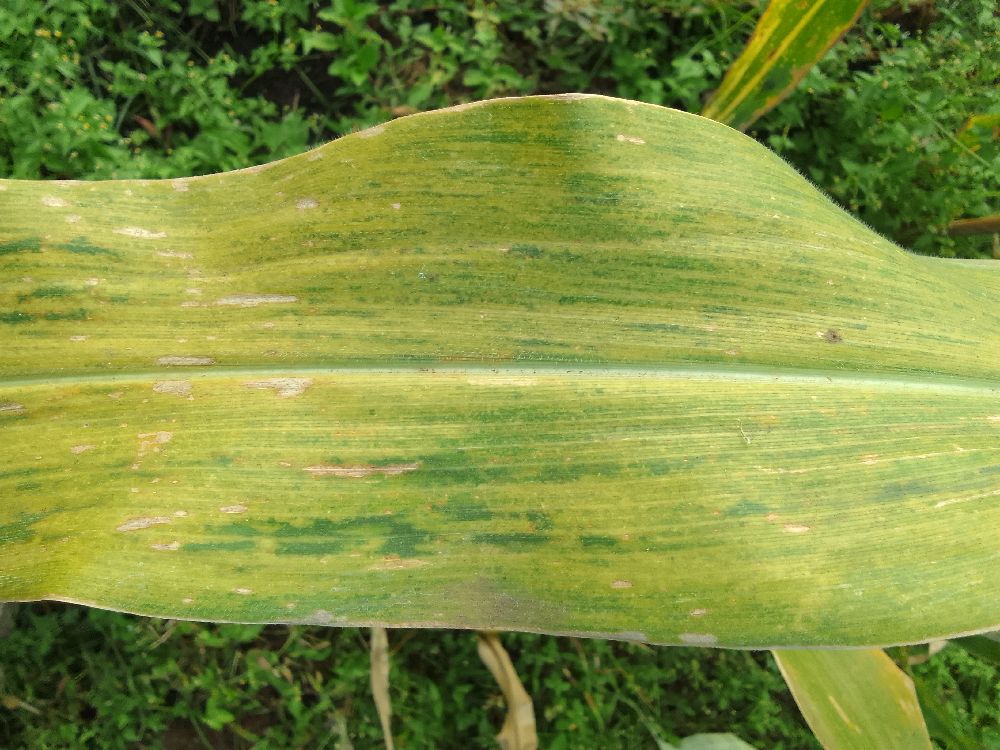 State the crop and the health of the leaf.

maize, maize lethal necrosis
